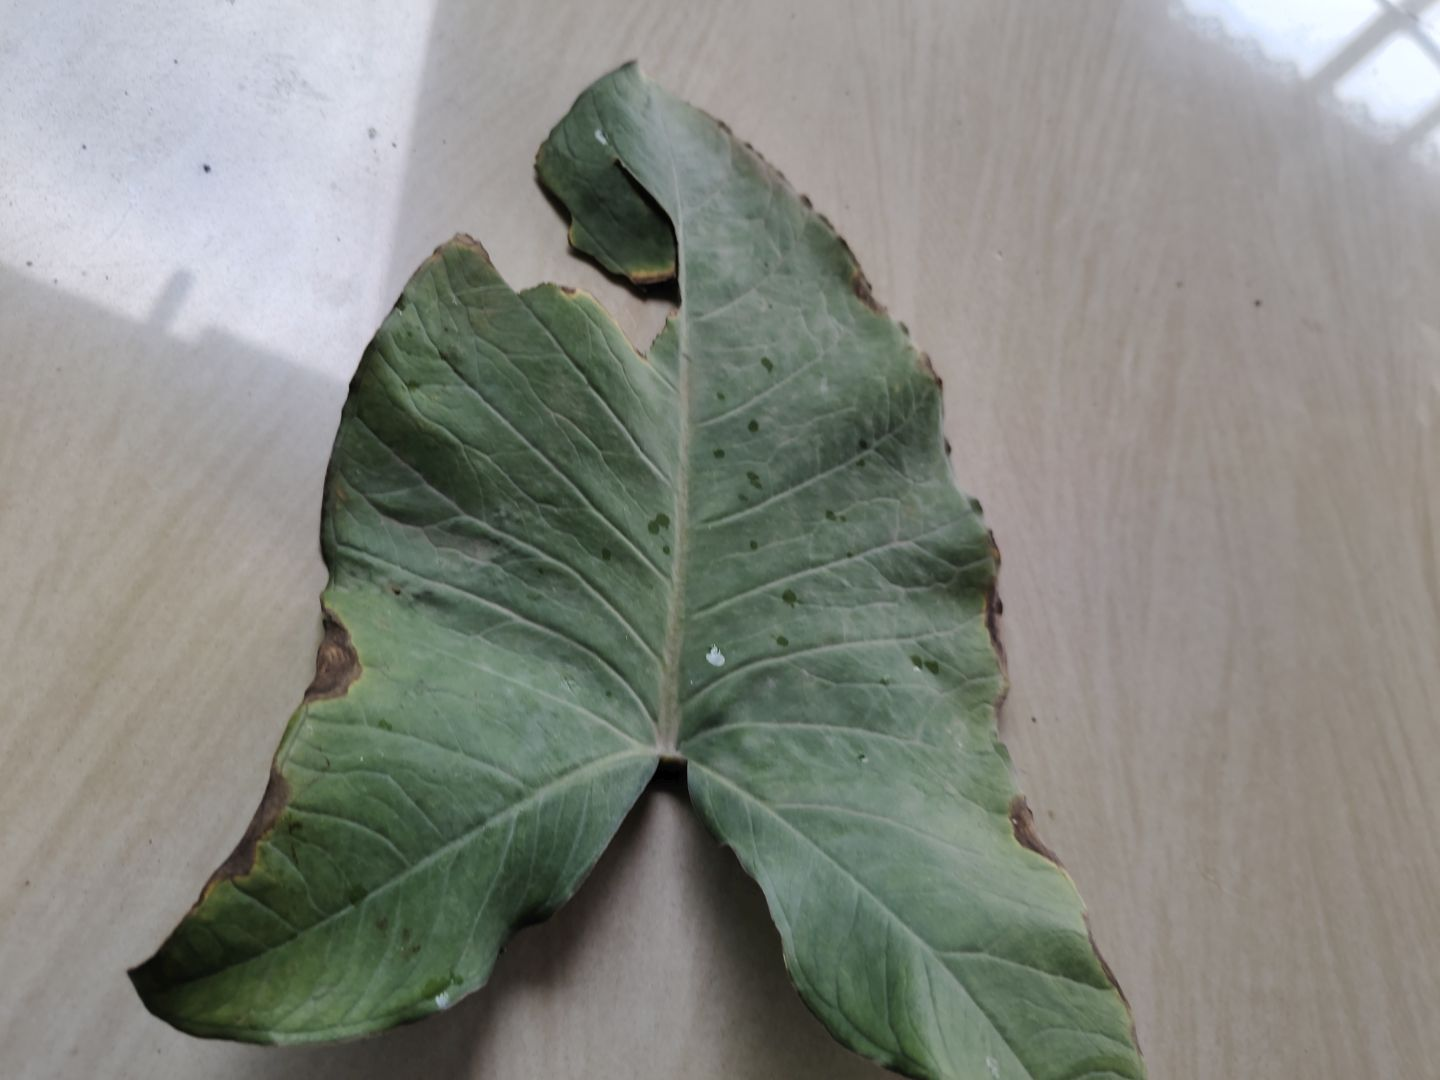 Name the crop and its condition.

taro, leaf blight
